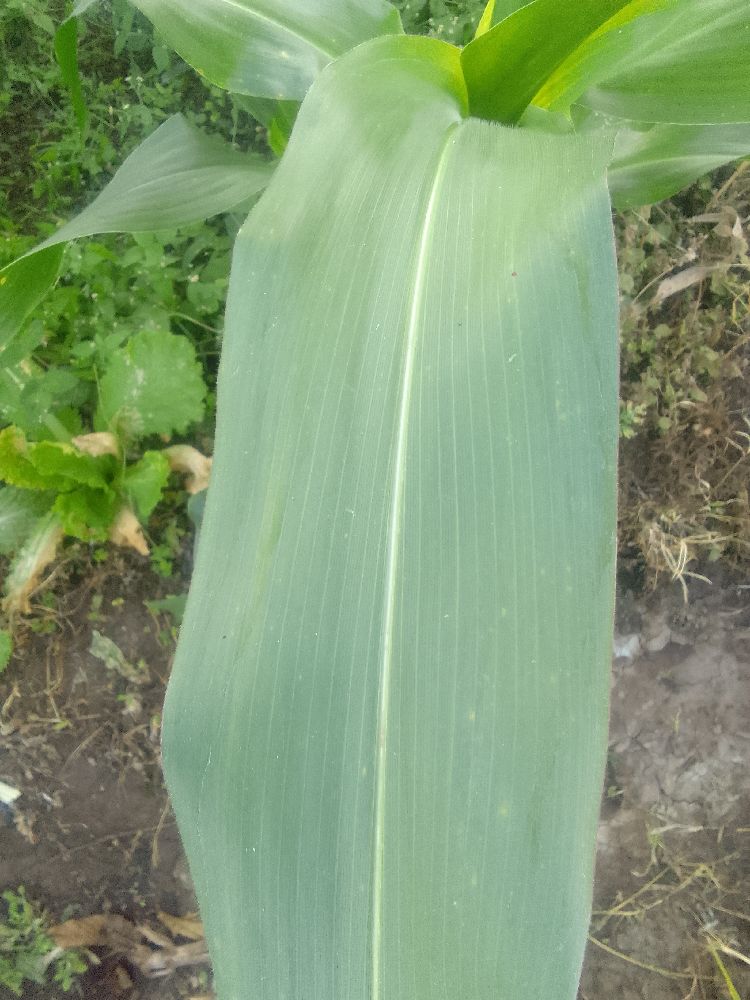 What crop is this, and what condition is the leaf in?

maize, healthy
